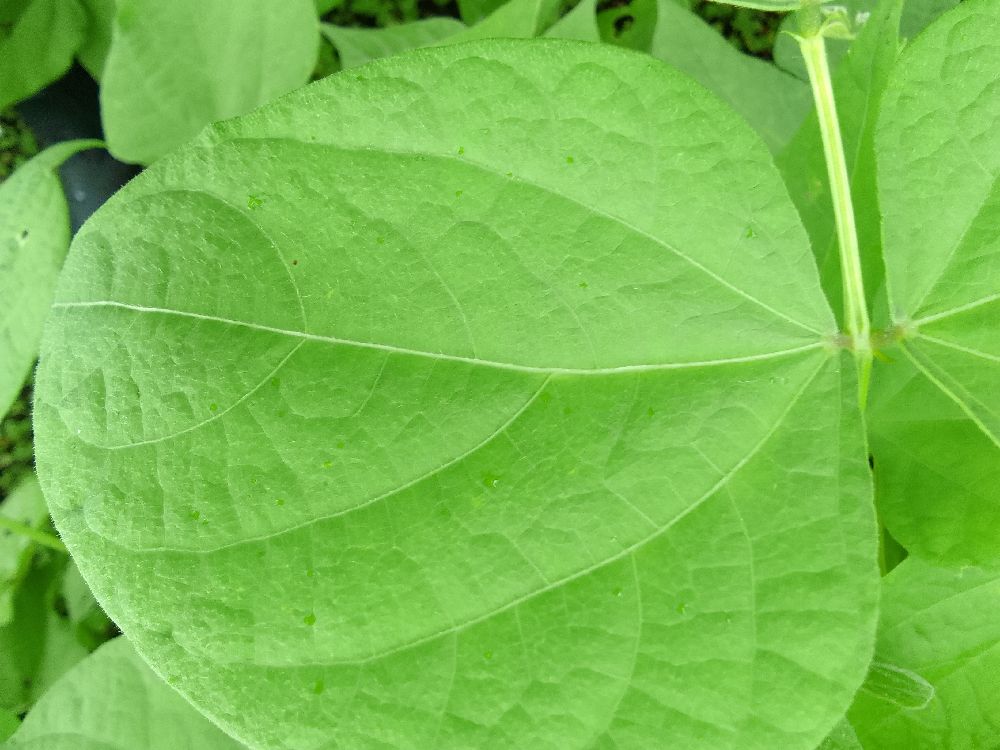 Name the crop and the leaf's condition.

common bean, healthy
